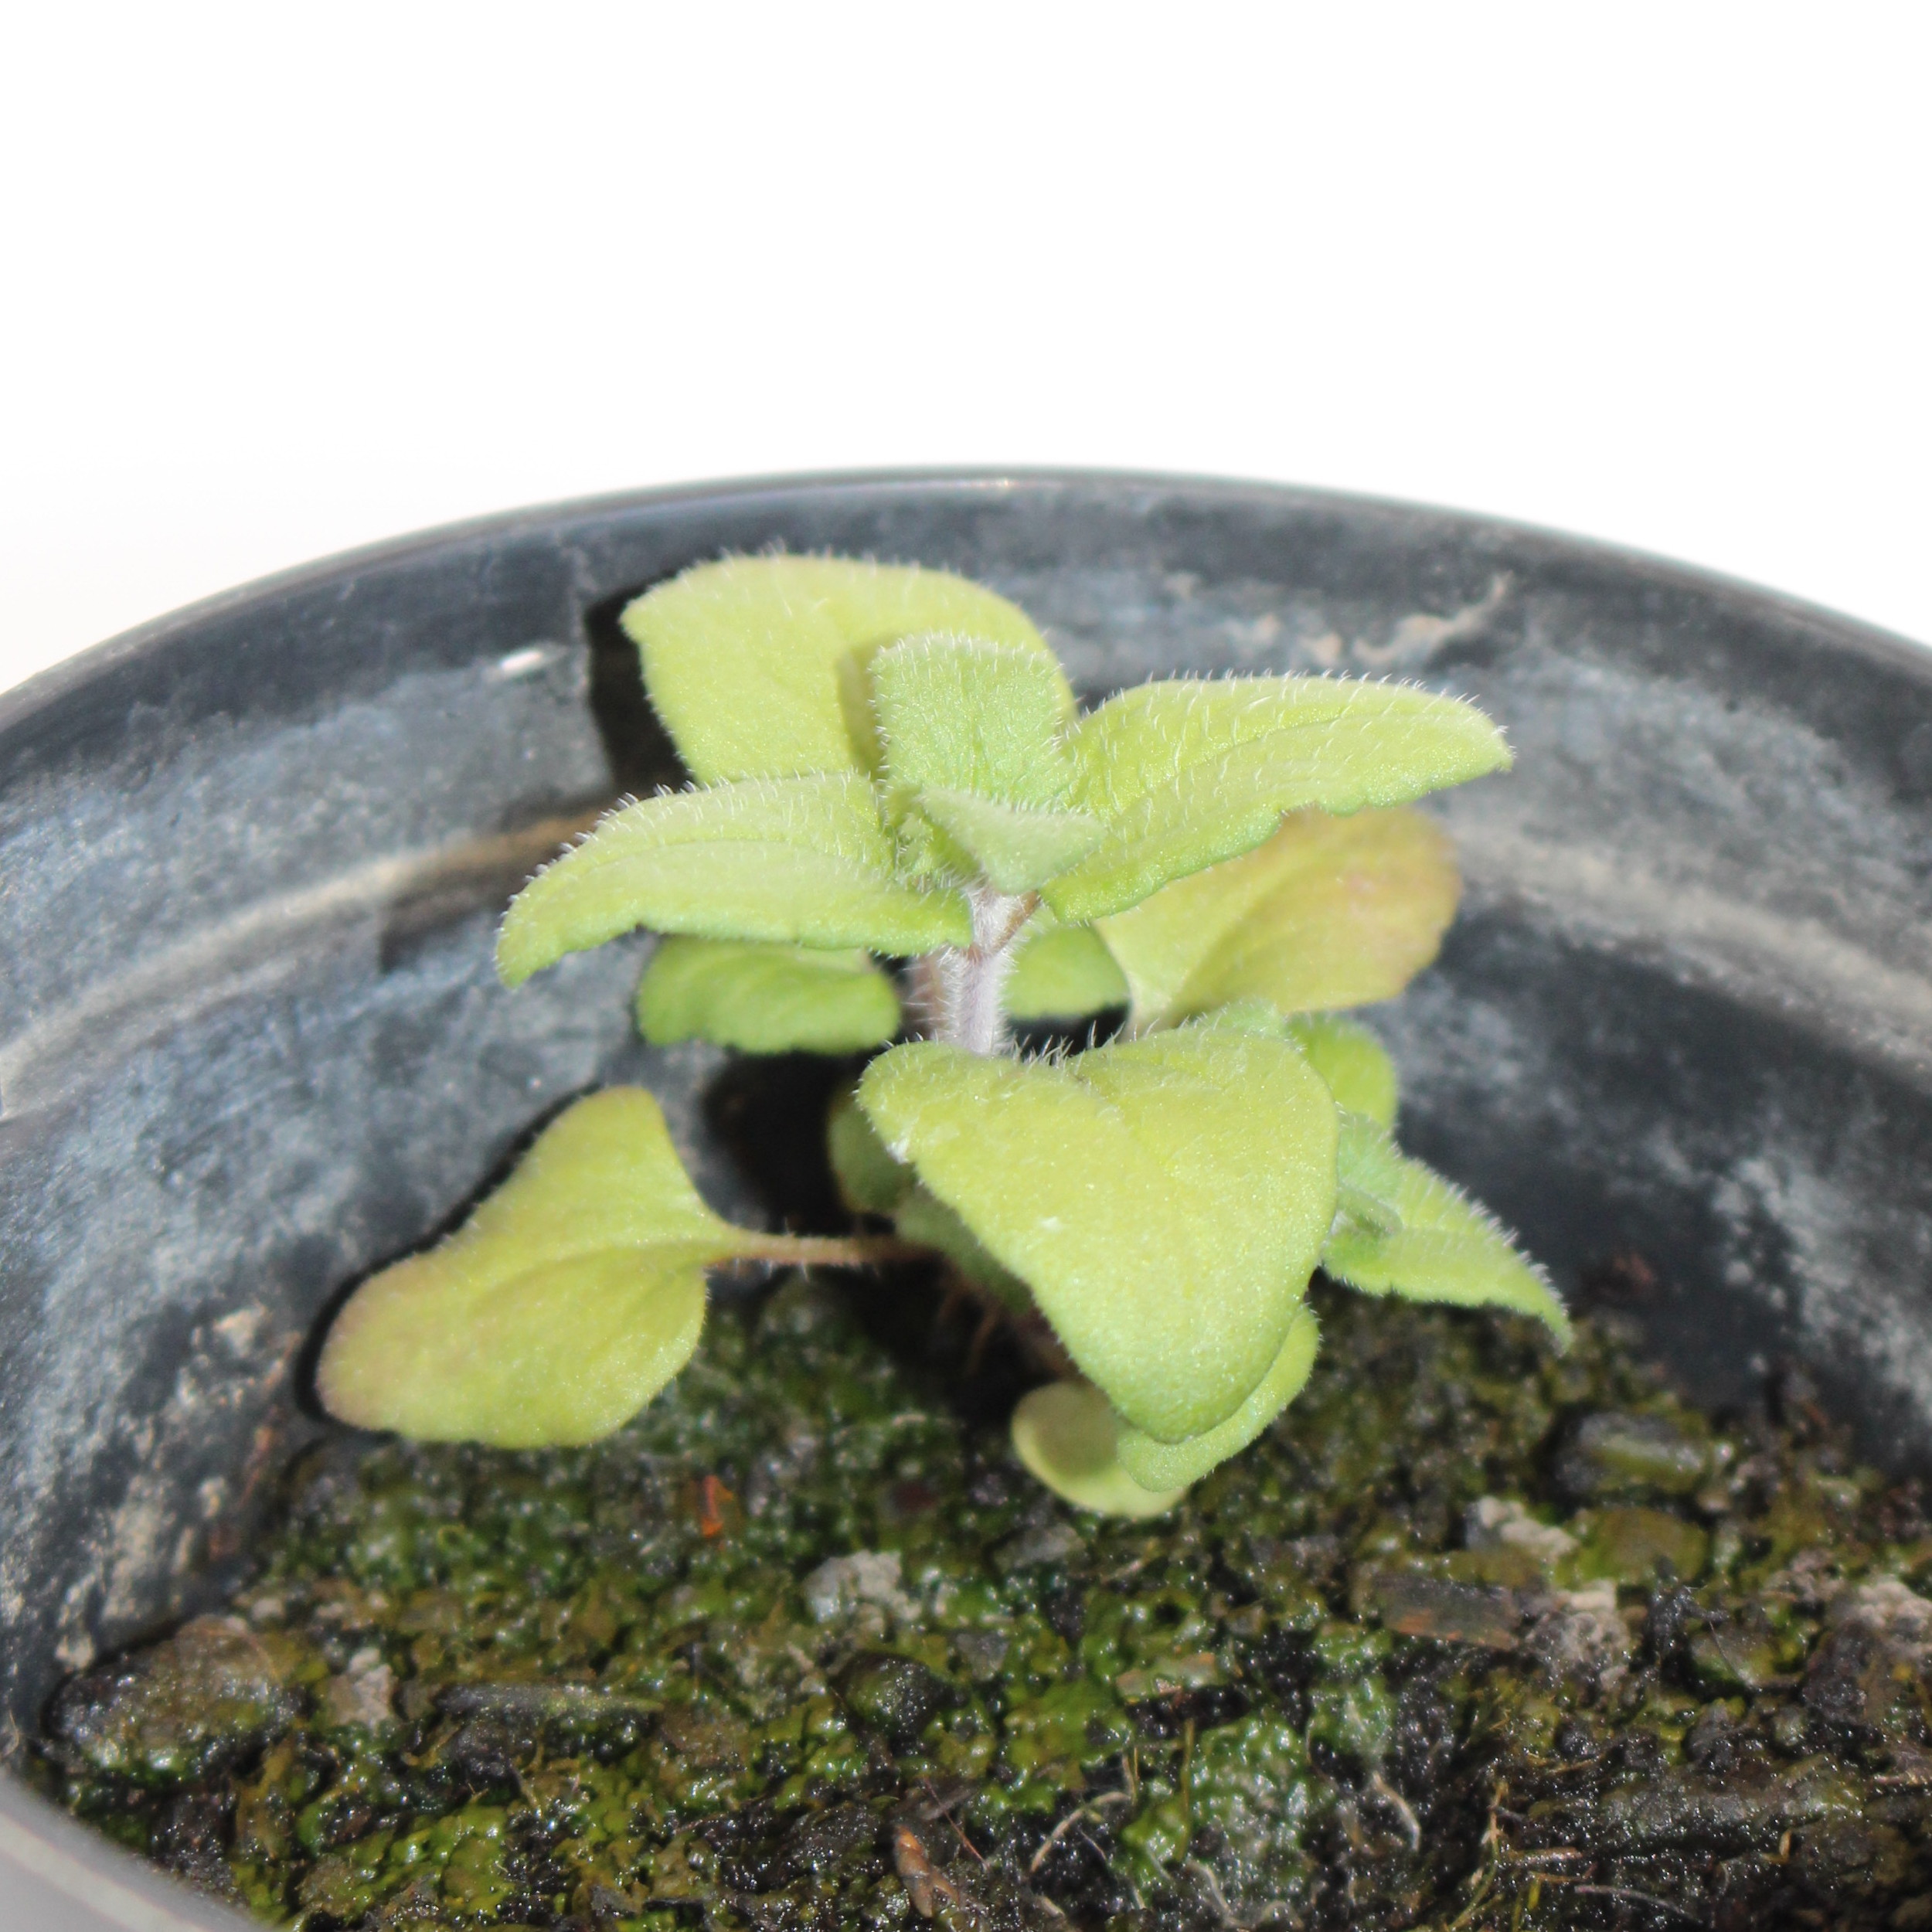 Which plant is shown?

Veronica persica
